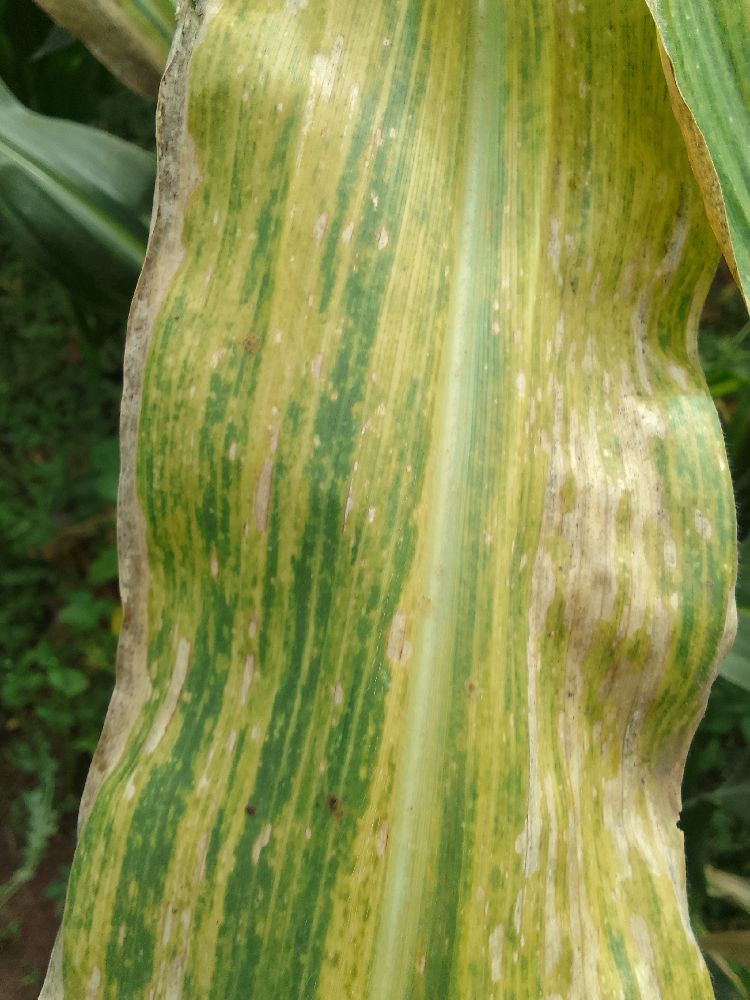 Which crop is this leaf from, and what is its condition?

maize, maize lethal necrosis
